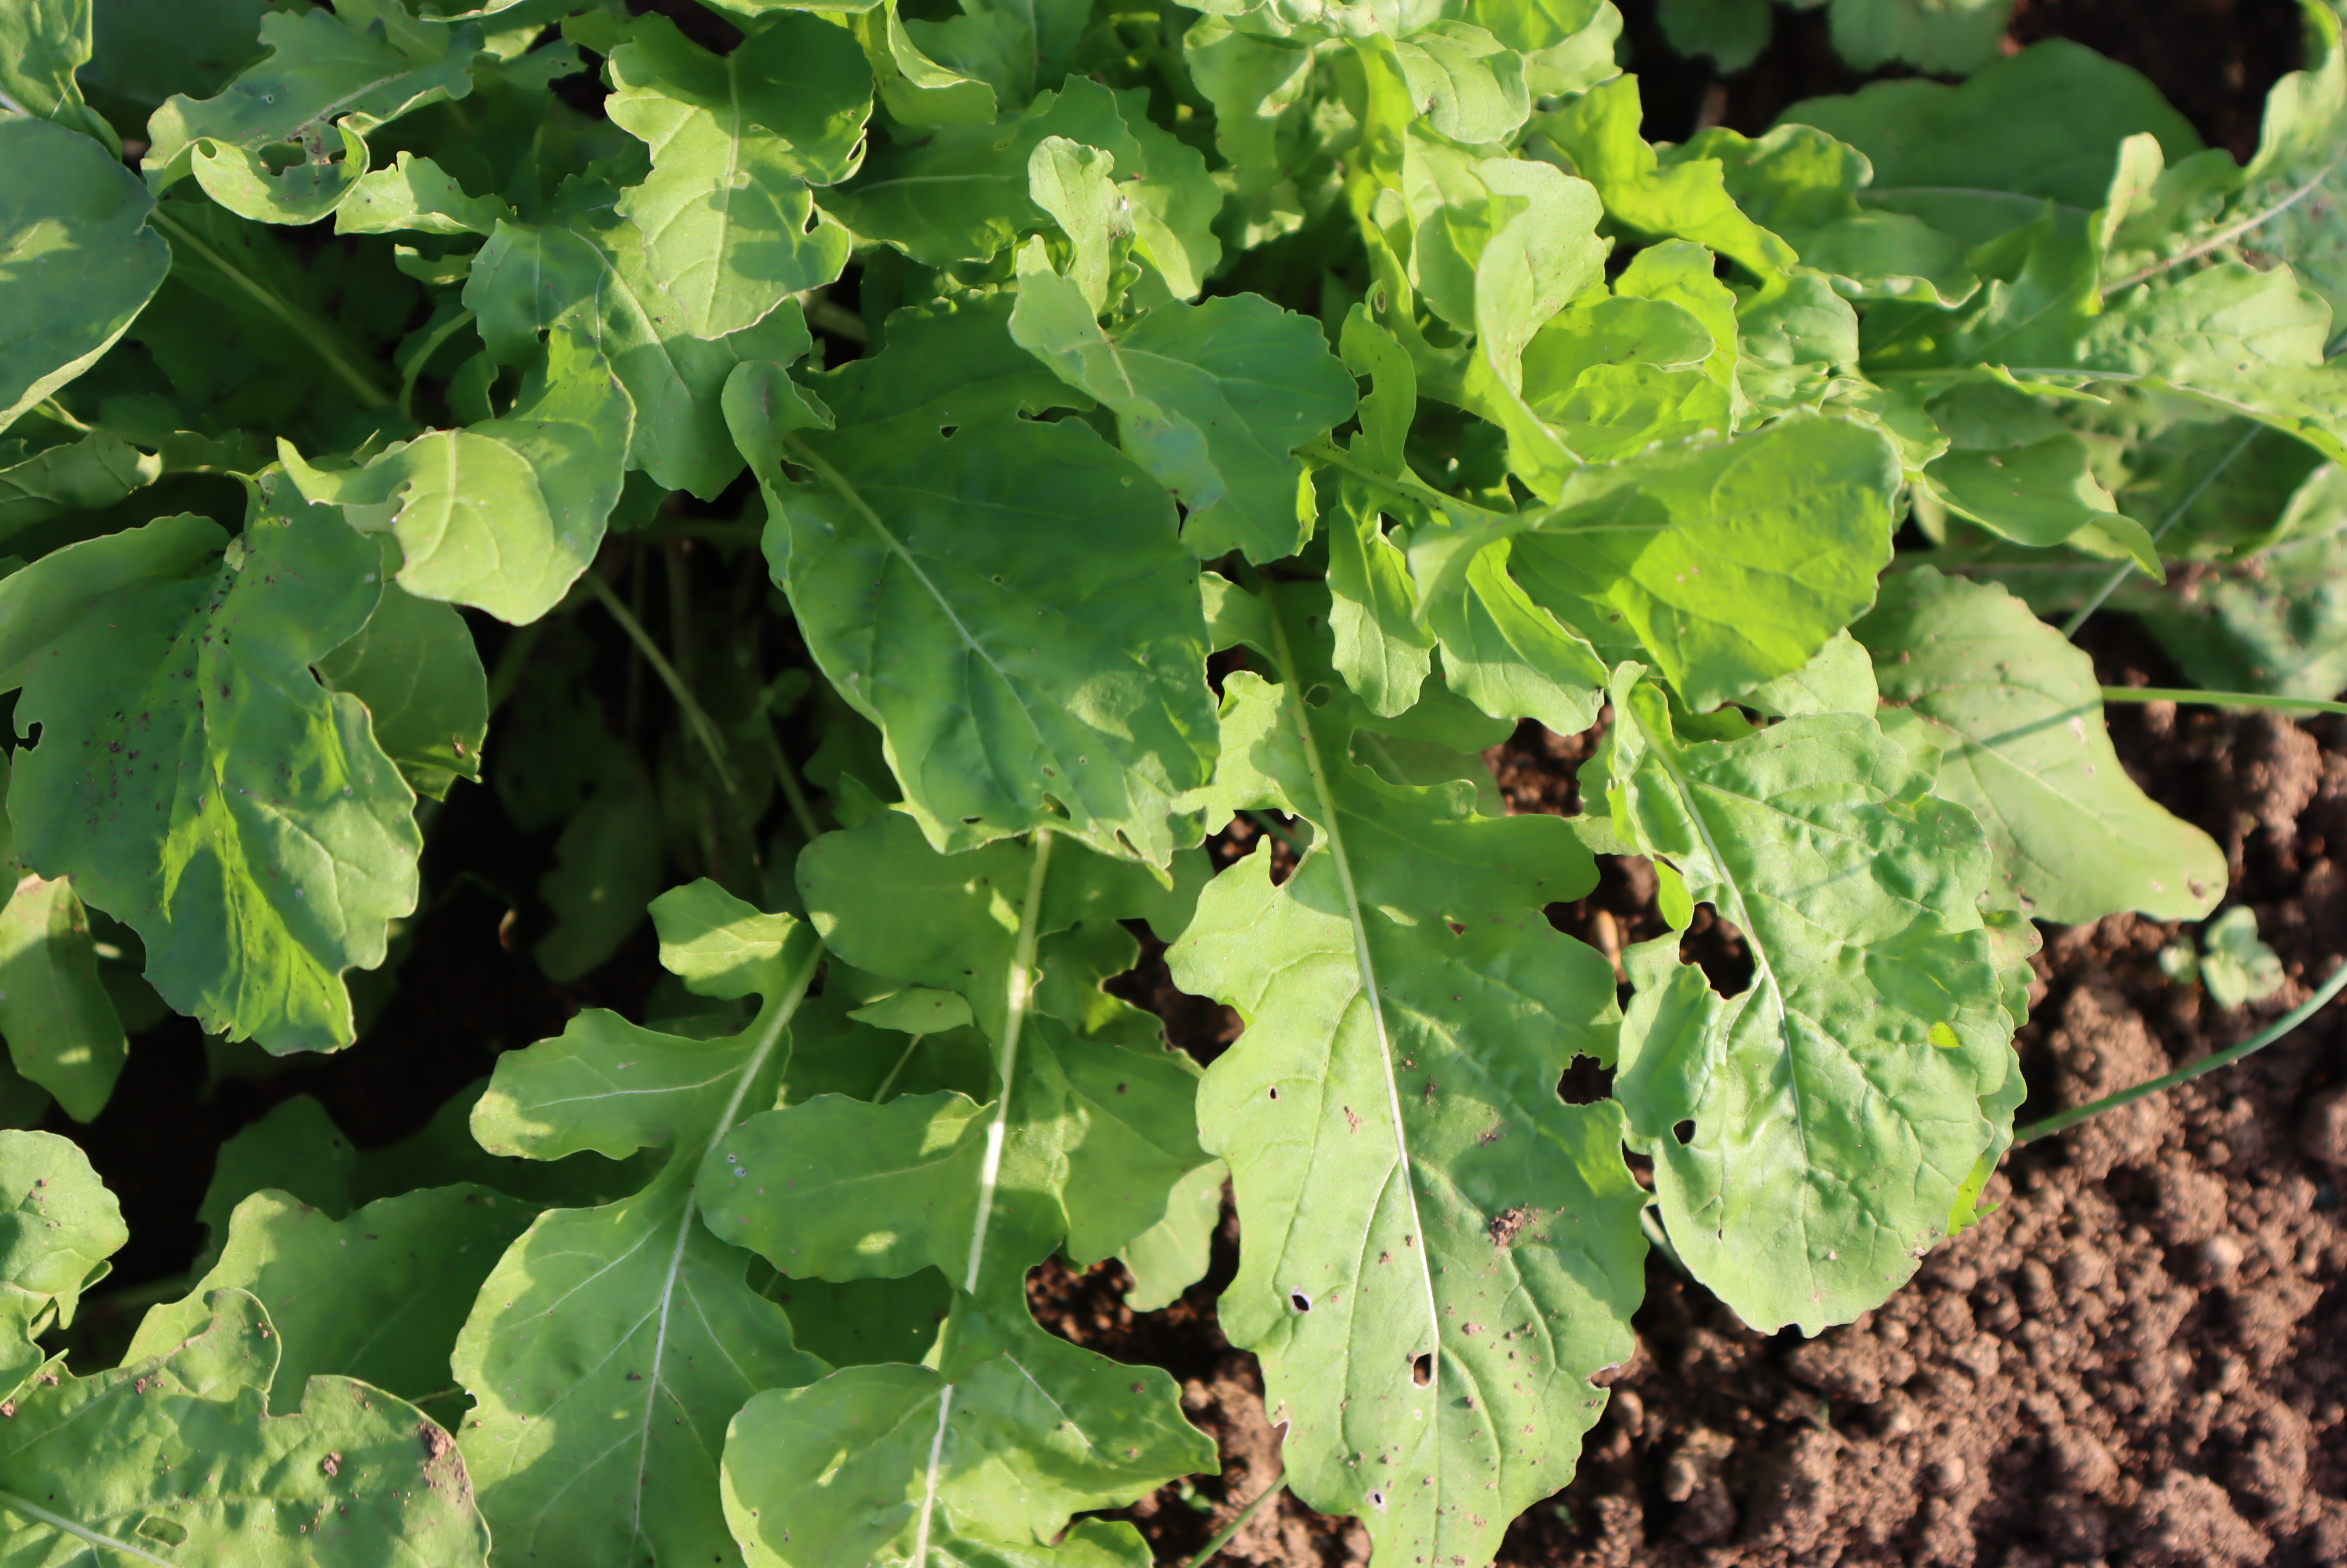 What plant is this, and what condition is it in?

rocket, phytophagous
